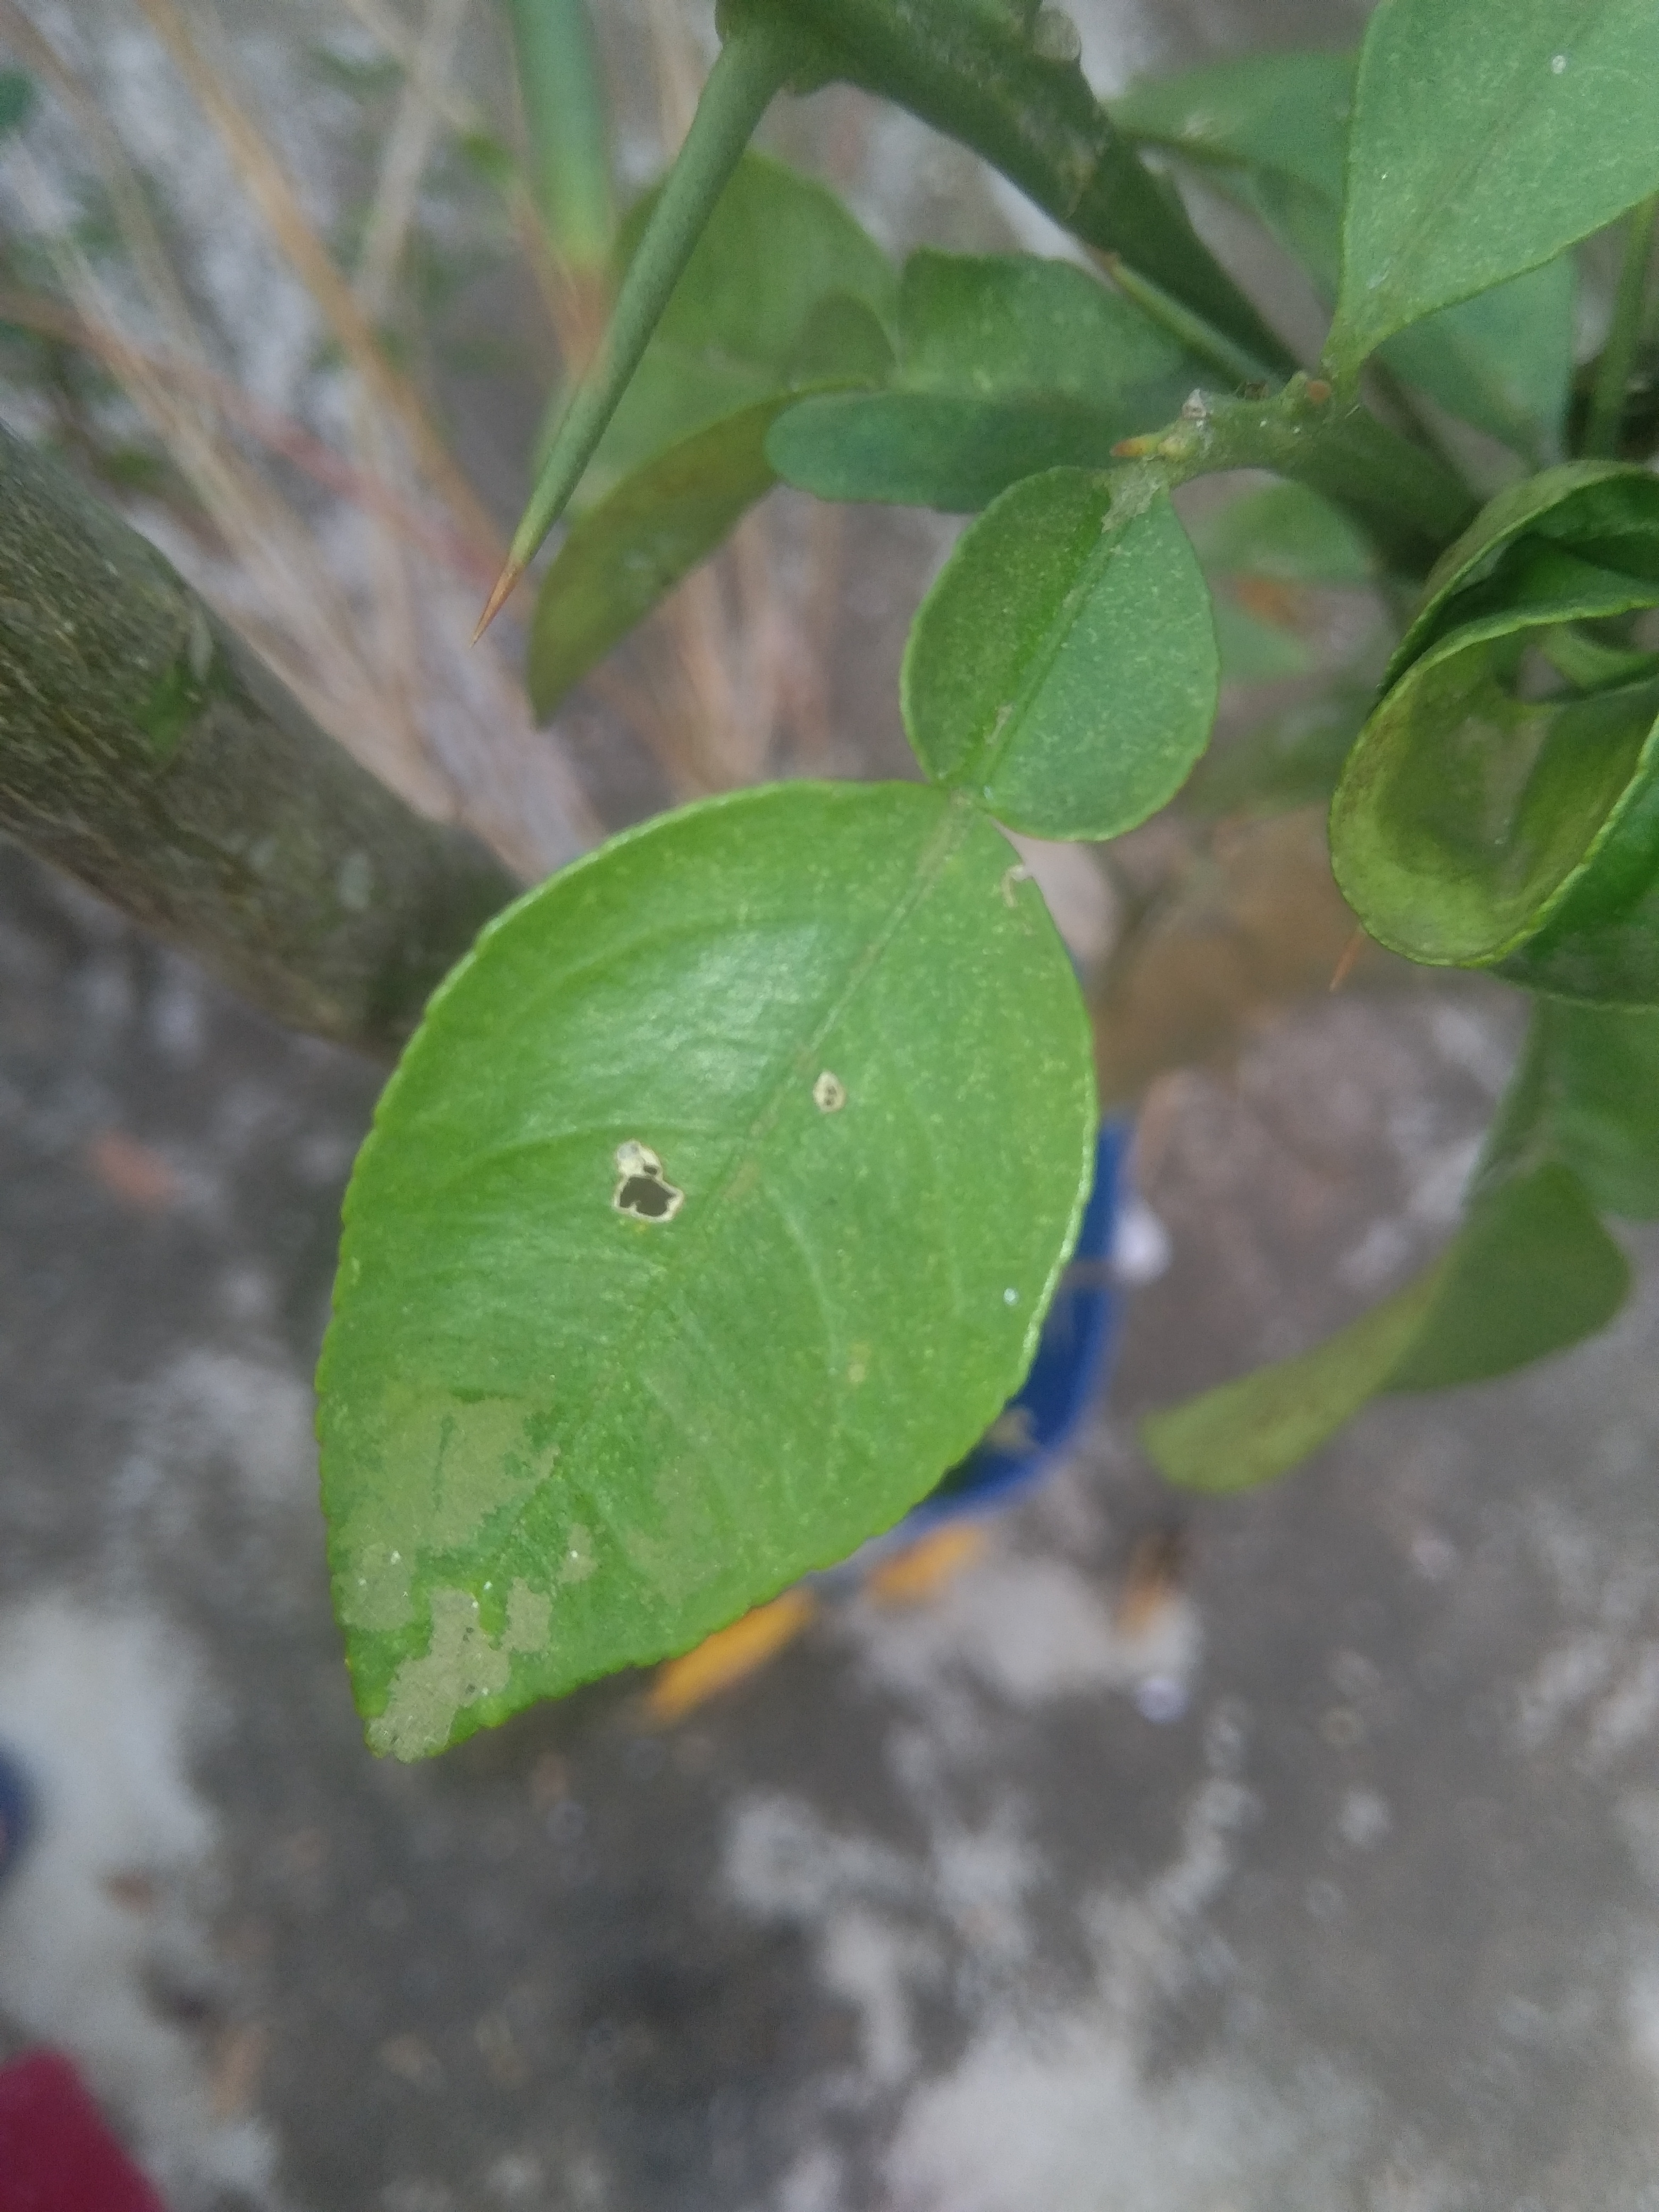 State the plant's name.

lemon
